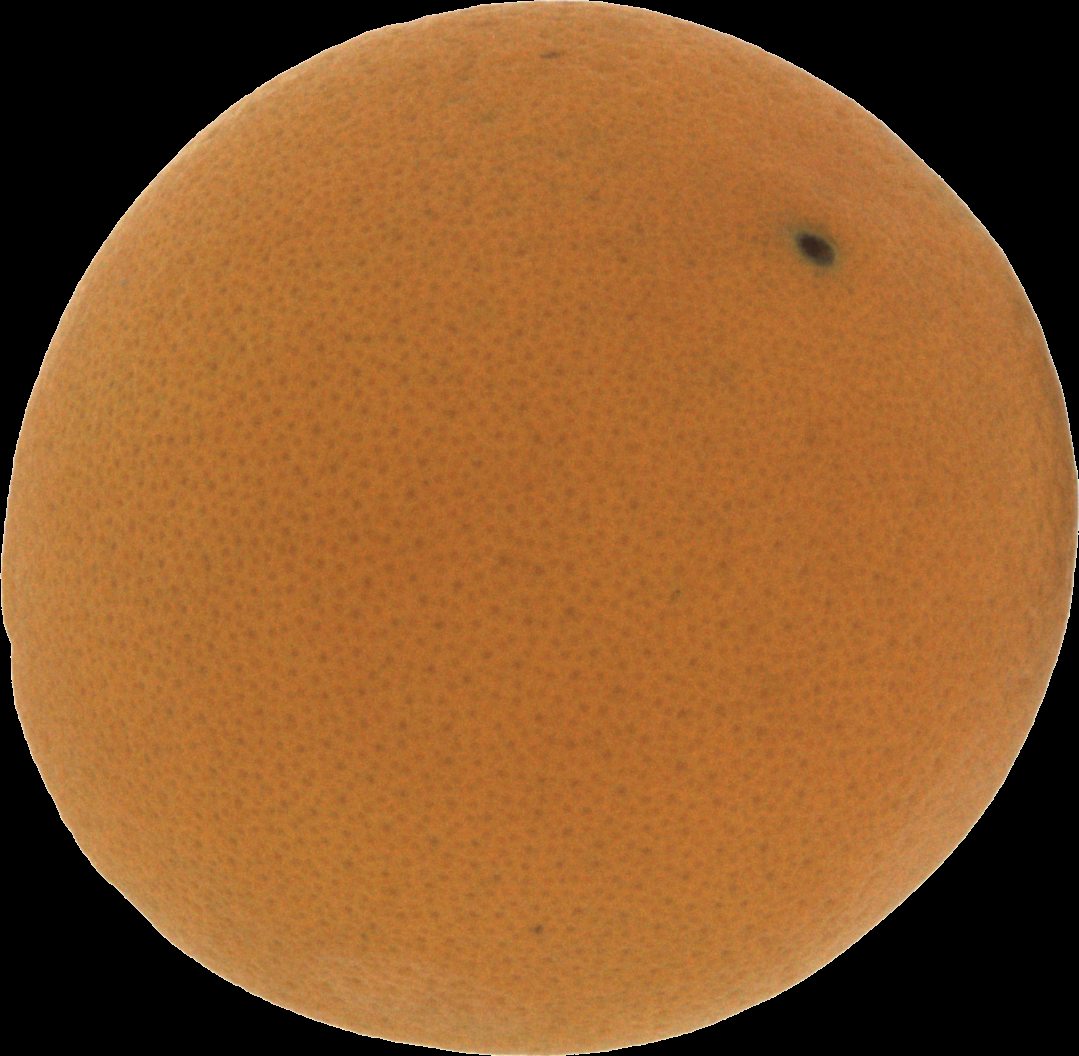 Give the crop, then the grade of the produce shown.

orange, good
